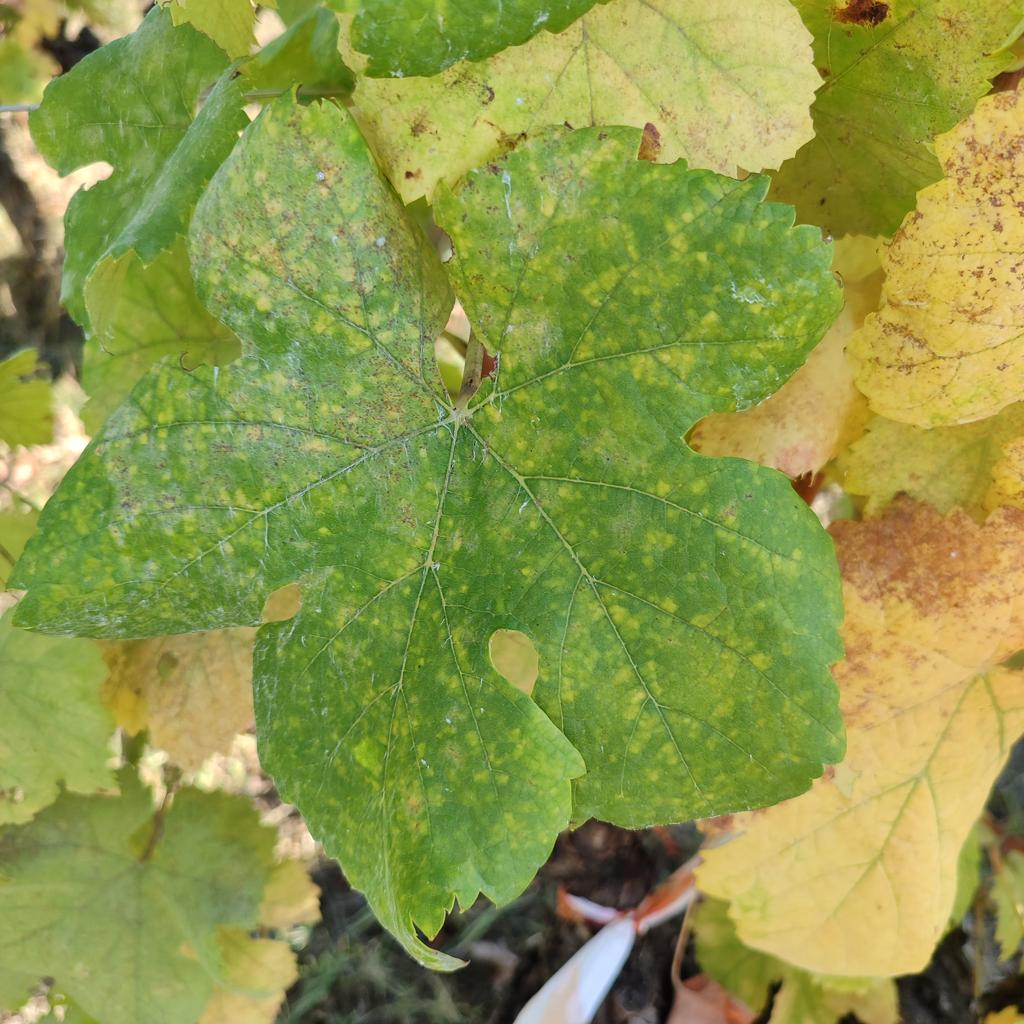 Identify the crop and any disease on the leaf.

grapevine, esca complex
